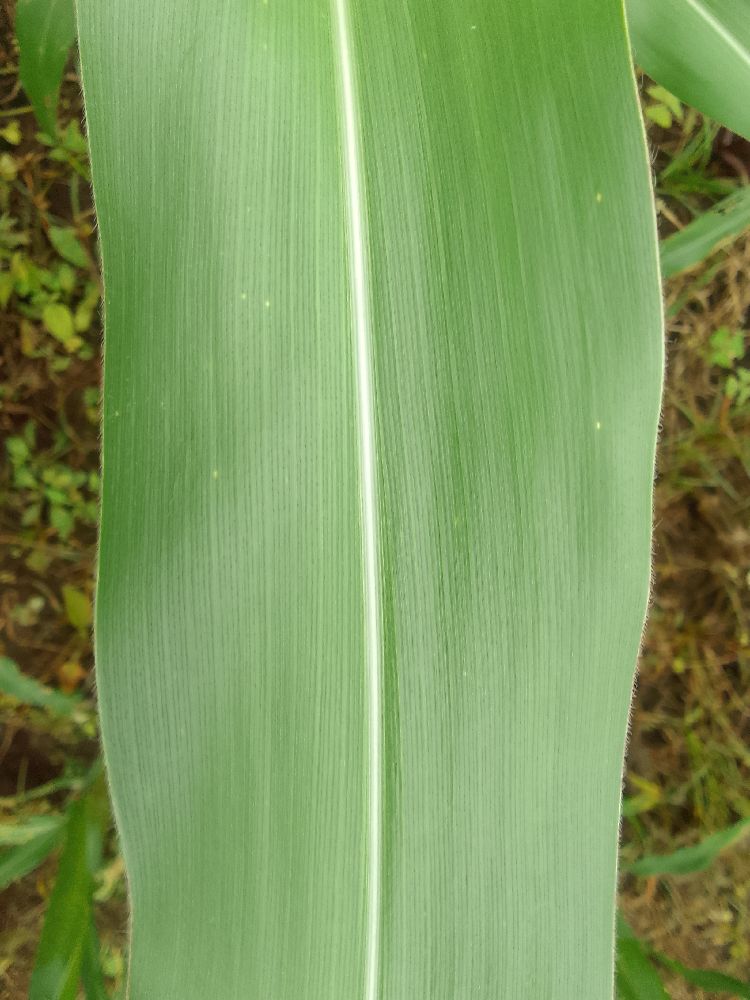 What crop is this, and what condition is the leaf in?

maize, healthy
